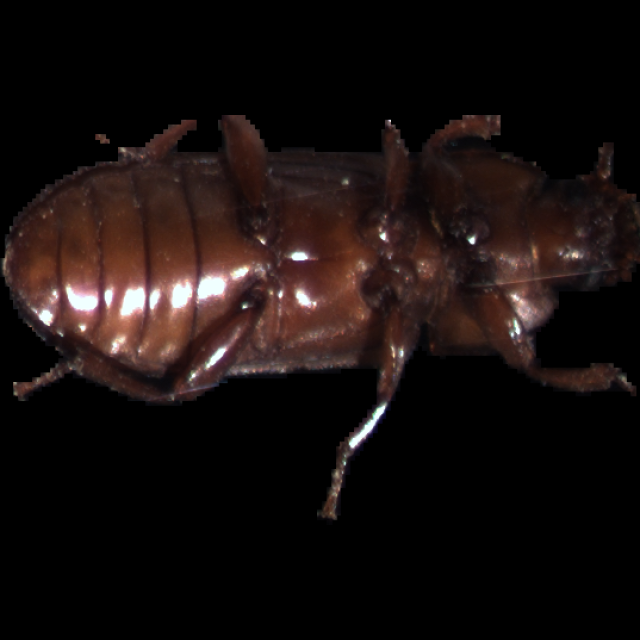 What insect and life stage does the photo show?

mealworm beetle
